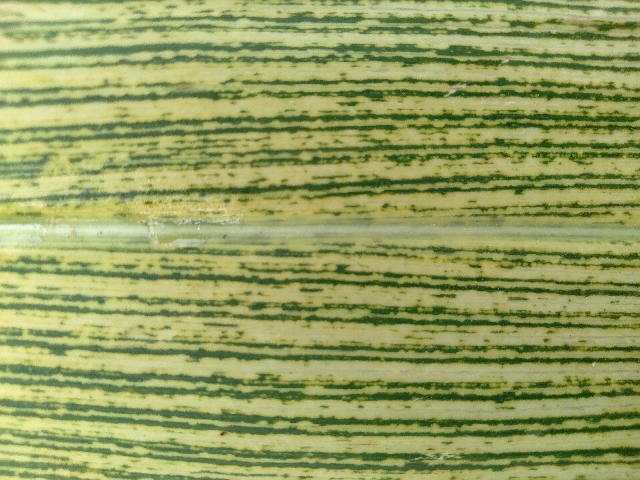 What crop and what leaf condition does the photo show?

maize, maize streak virus
